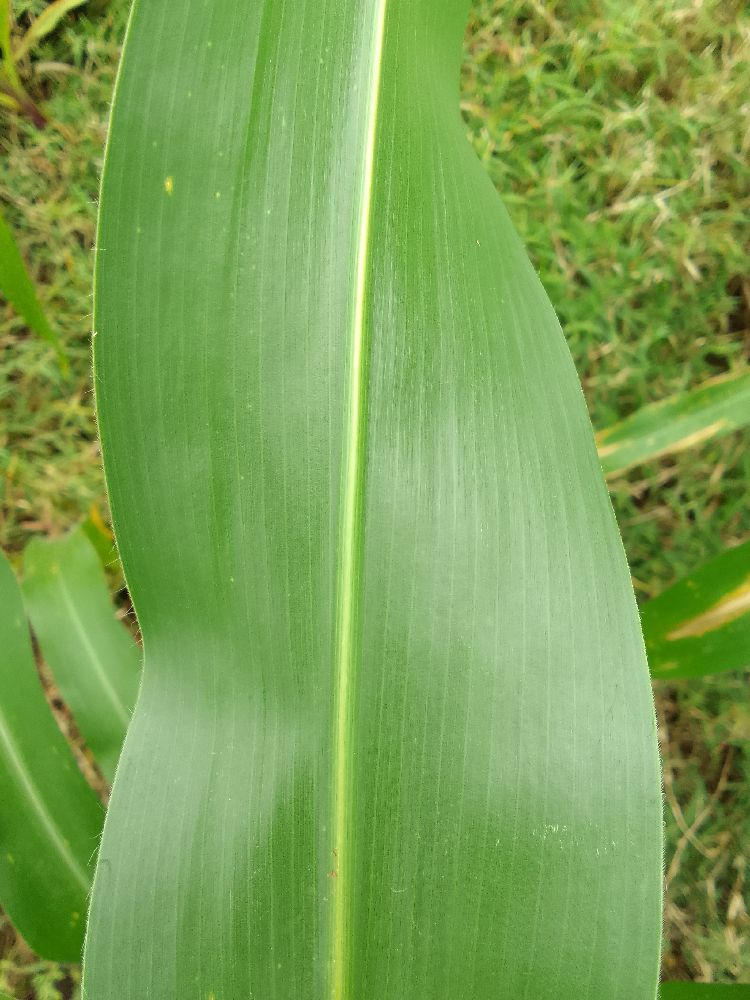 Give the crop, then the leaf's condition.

maize, healthy
